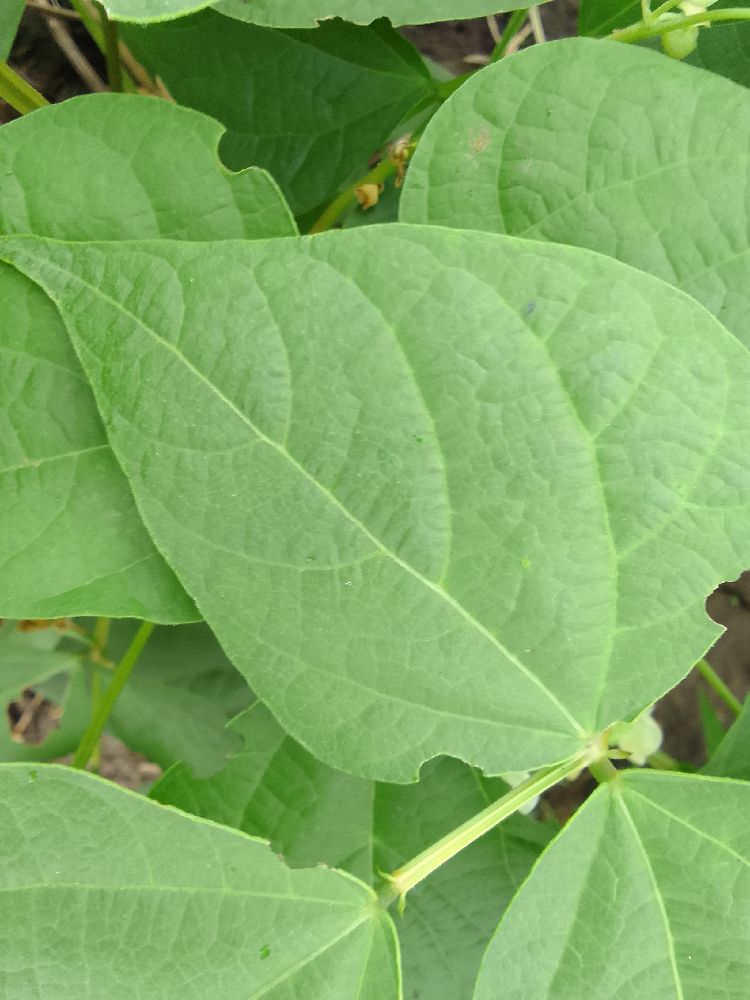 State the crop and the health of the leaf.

common bean, healthy
